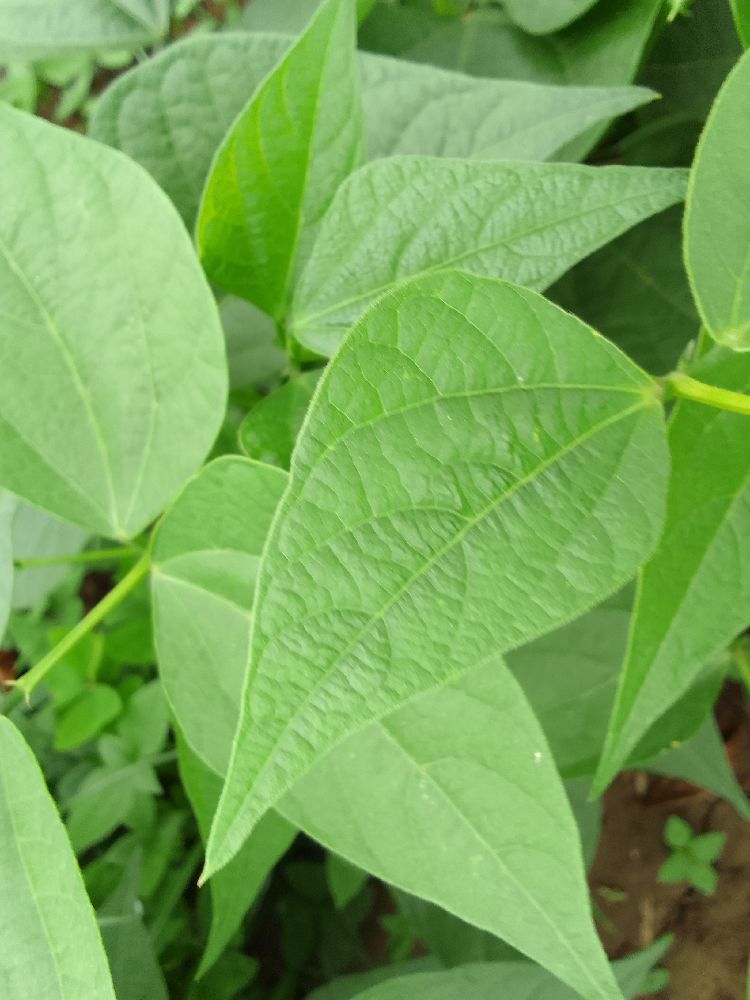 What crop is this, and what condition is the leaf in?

common bean, healthy
